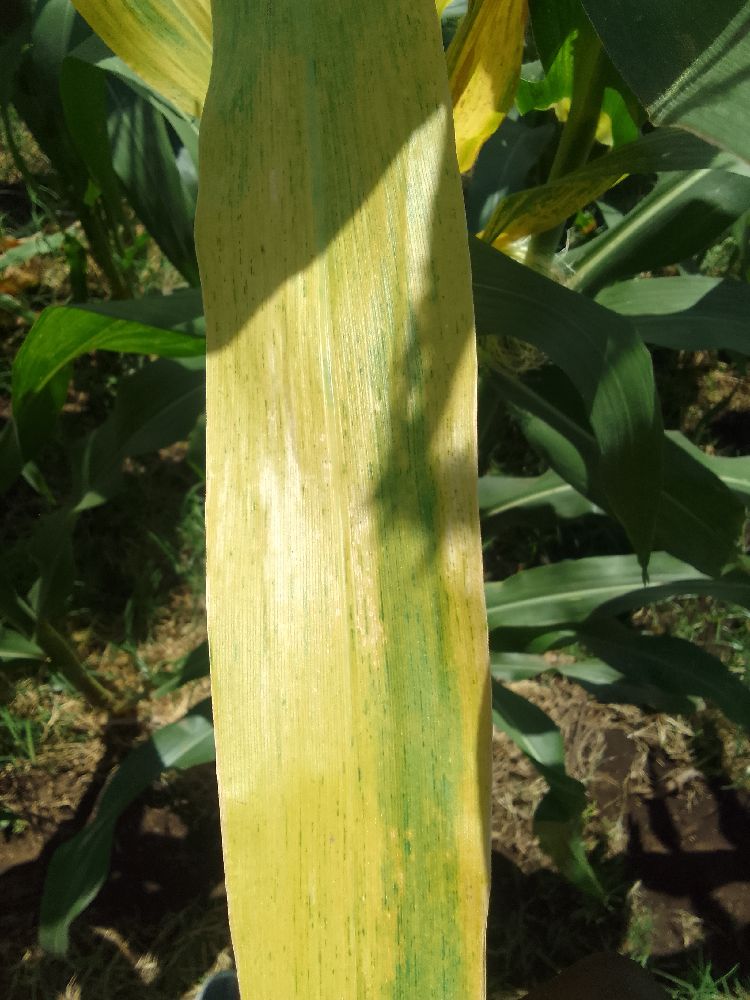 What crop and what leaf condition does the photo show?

maize, maize lethal necrosis
